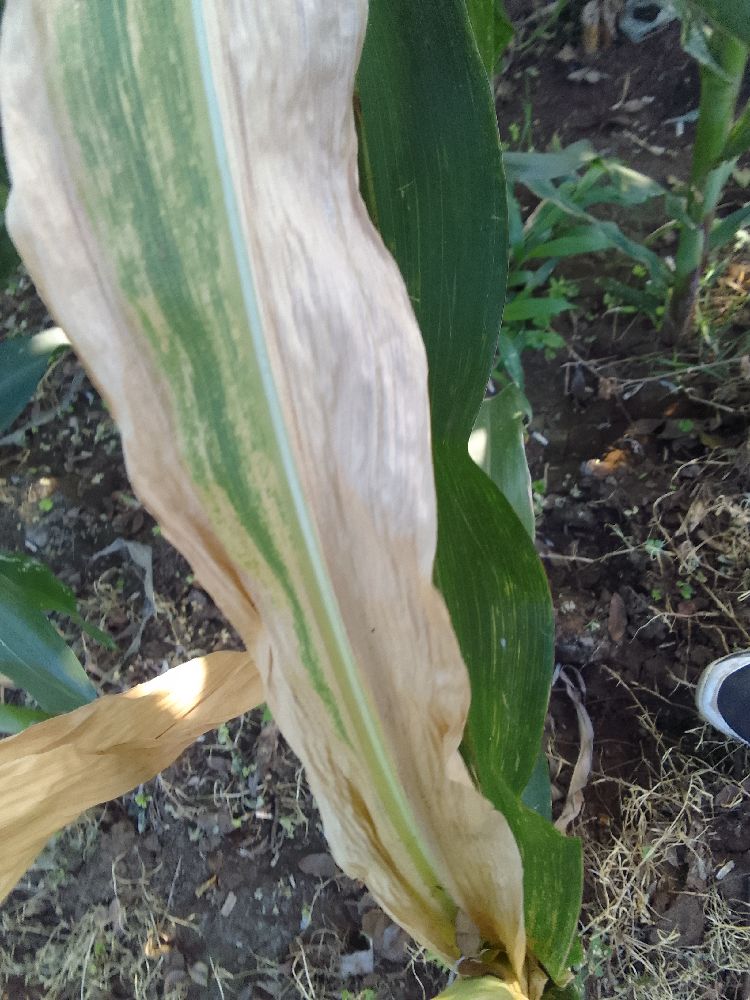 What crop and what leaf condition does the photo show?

maize, maize lethal necrosis
